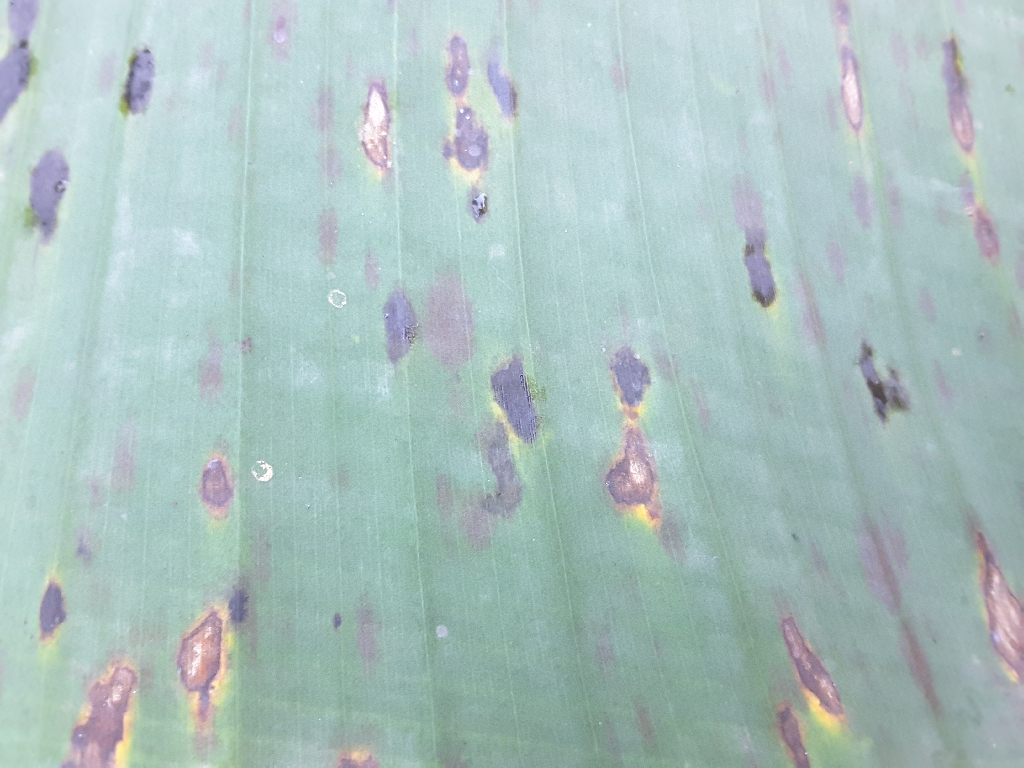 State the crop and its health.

banana, black sigatoka
